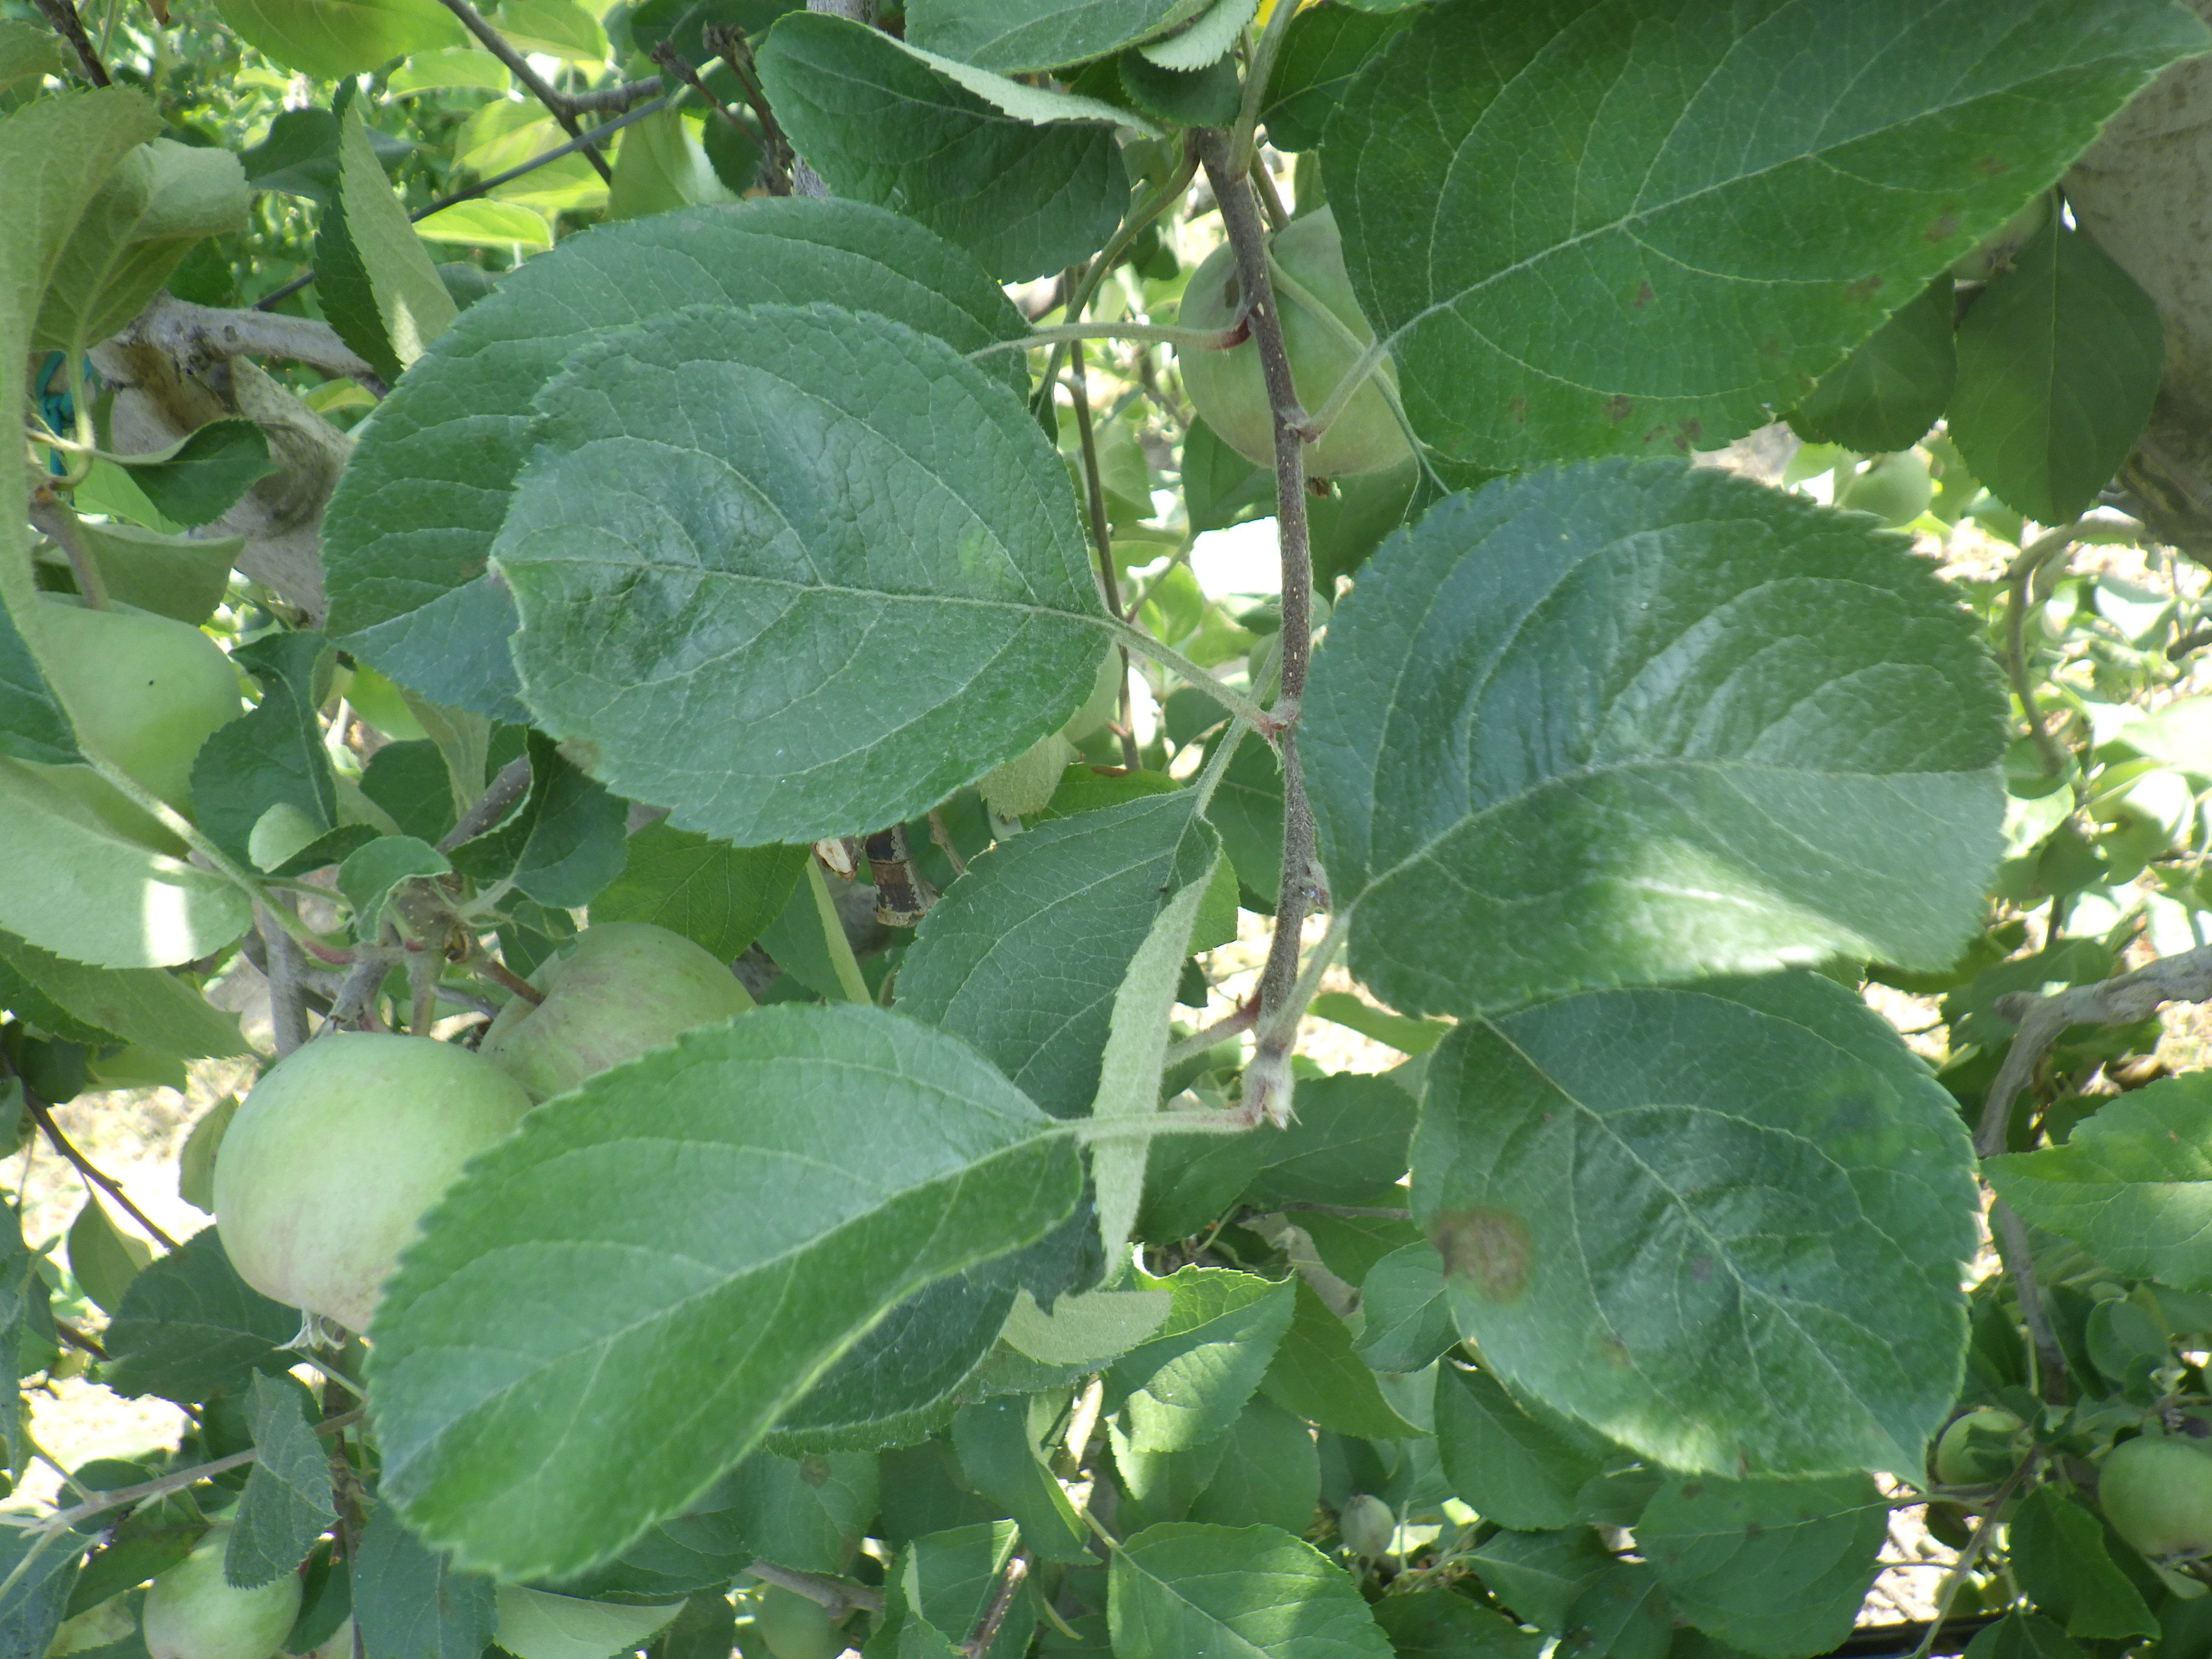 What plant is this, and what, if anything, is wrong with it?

apple, aphids, scab
